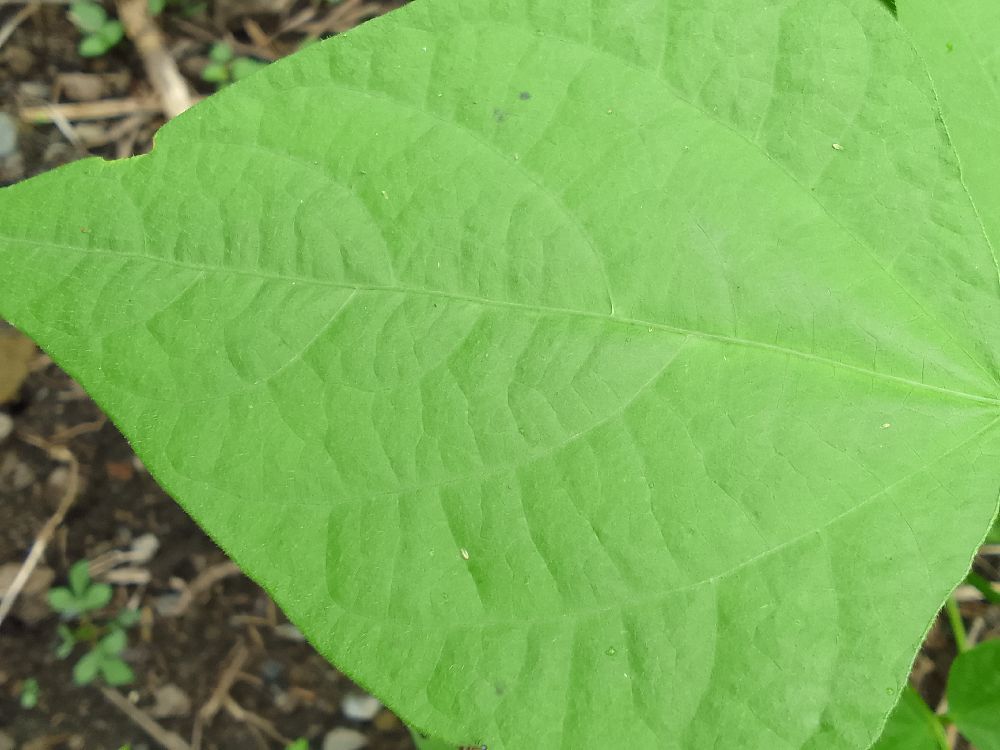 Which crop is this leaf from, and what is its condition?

common bean, healthy
